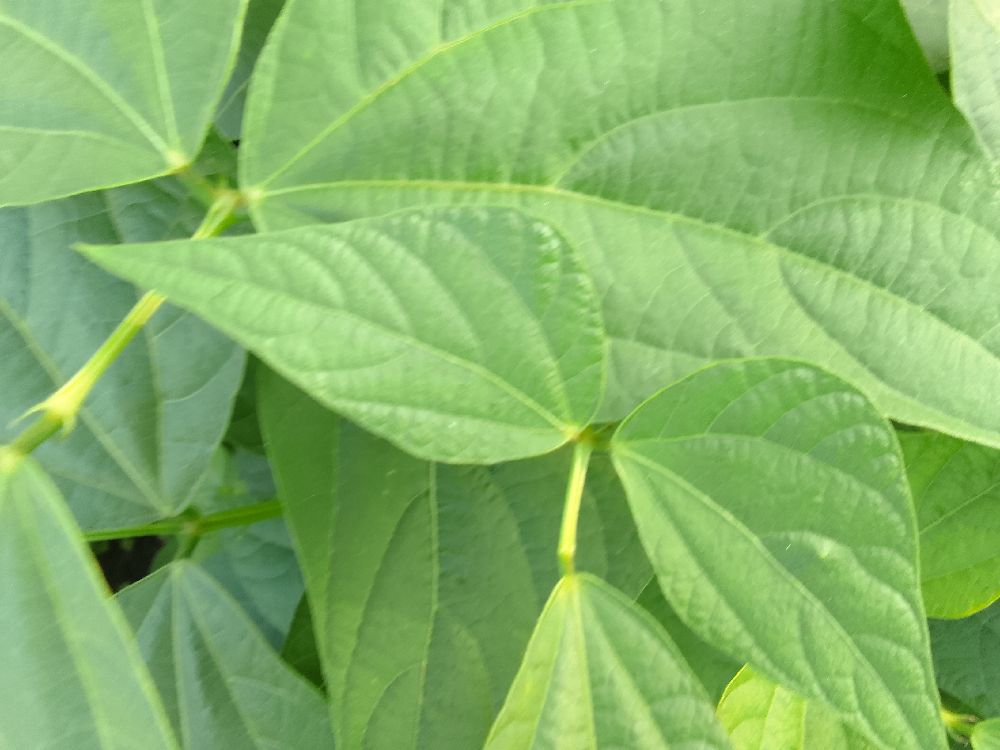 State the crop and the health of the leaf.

common bean, healthy
